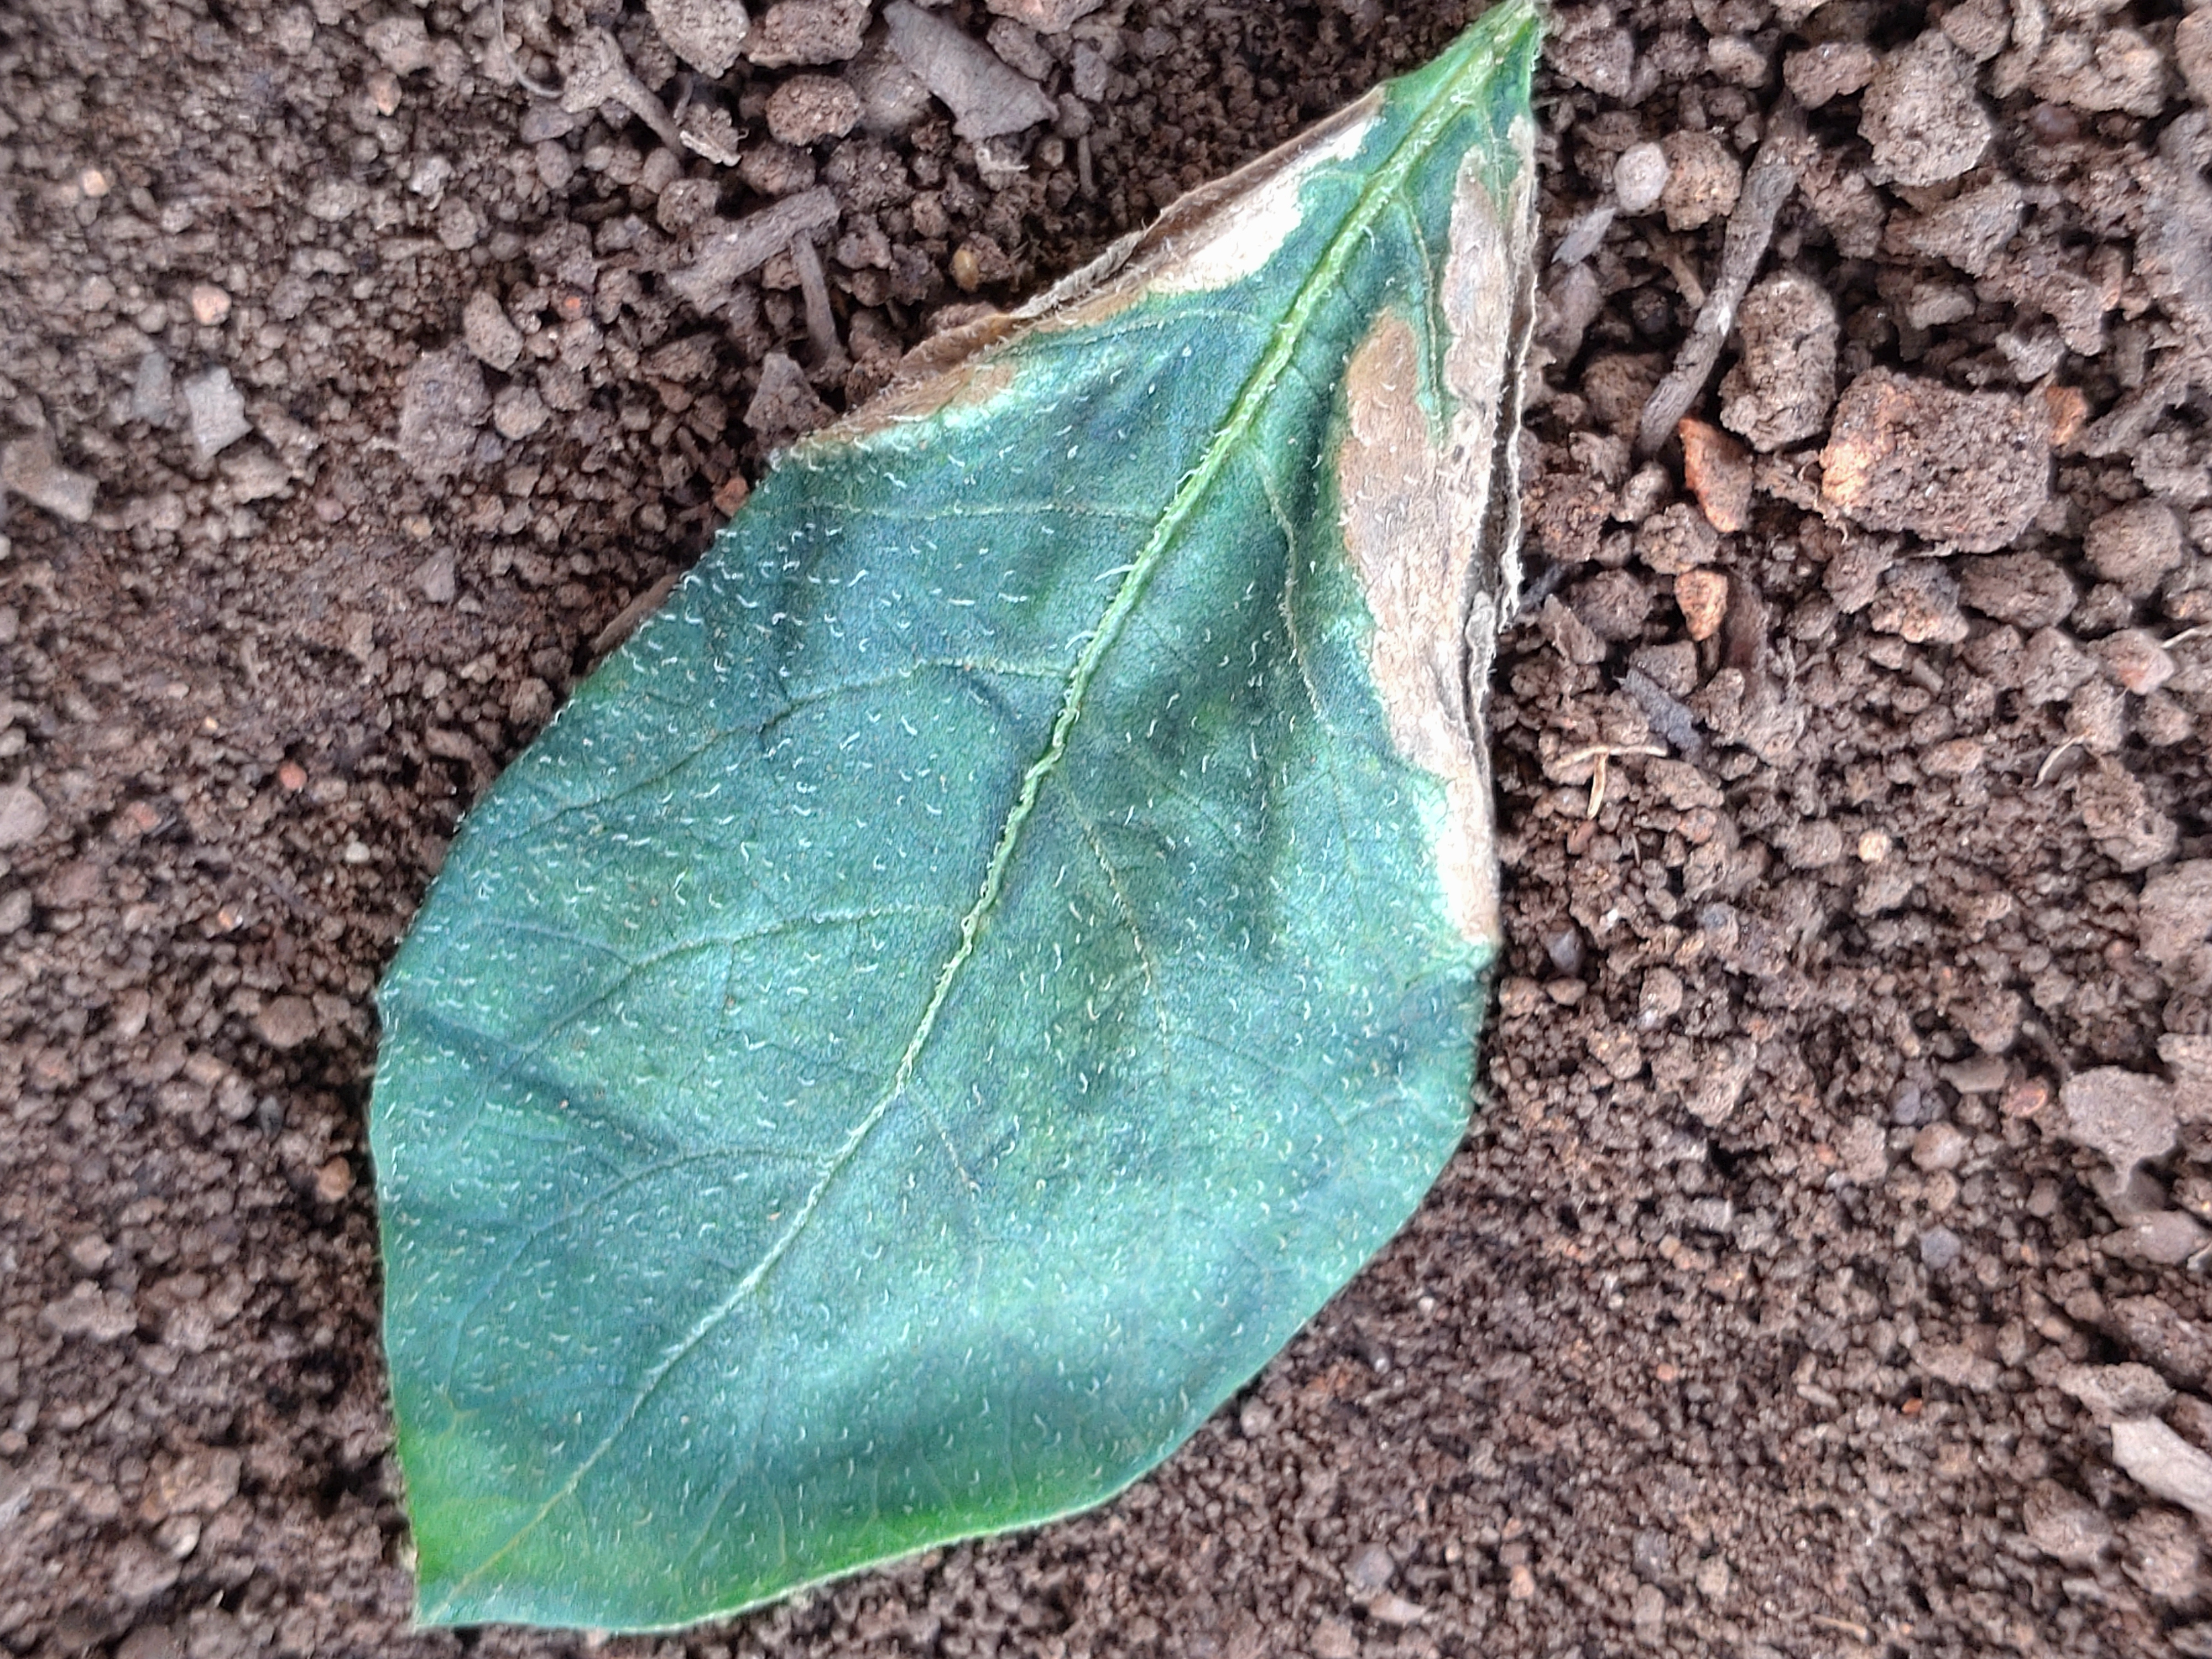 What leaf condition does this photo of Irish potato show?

early blight
